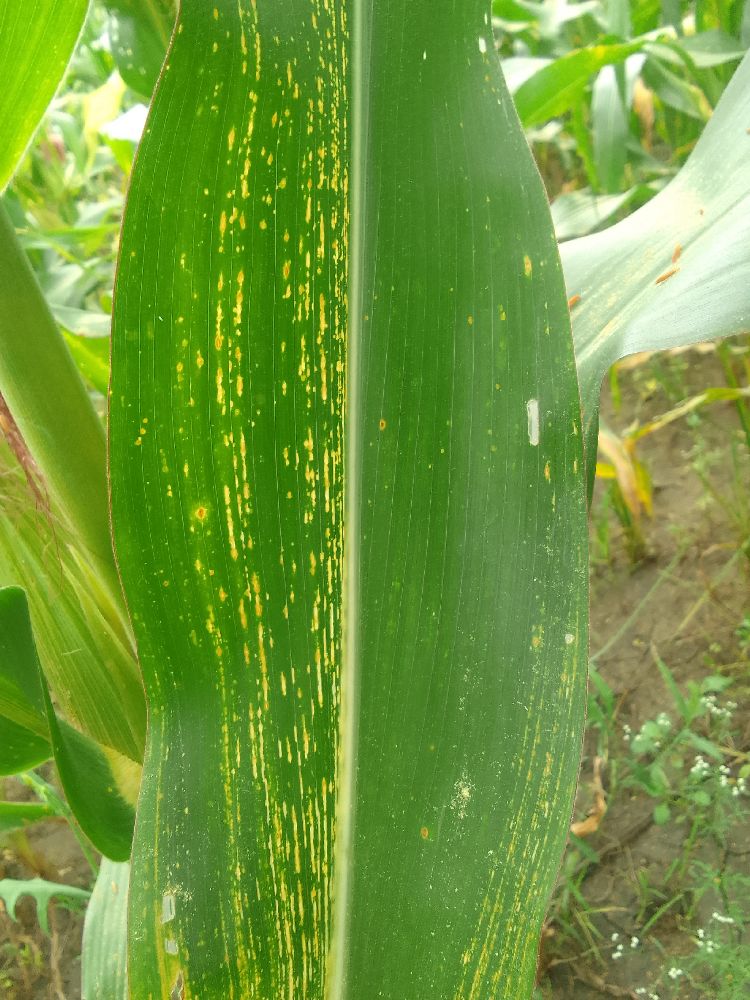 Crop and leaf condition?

maize, maize streak virus
